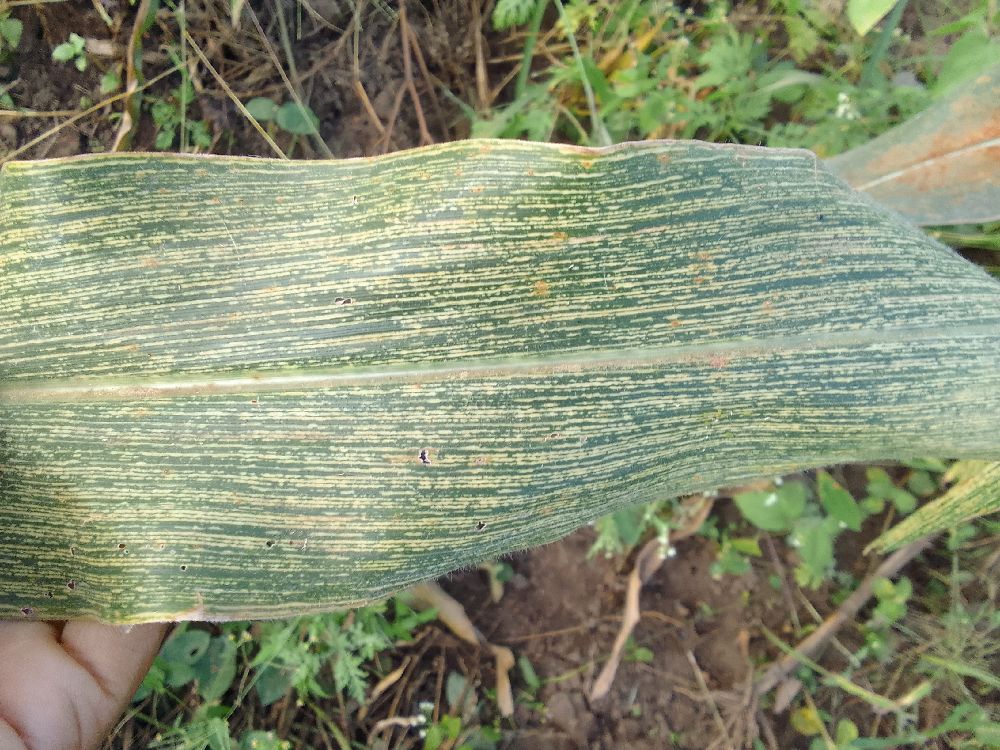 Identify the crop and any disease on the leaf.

maize, maize streak virus
